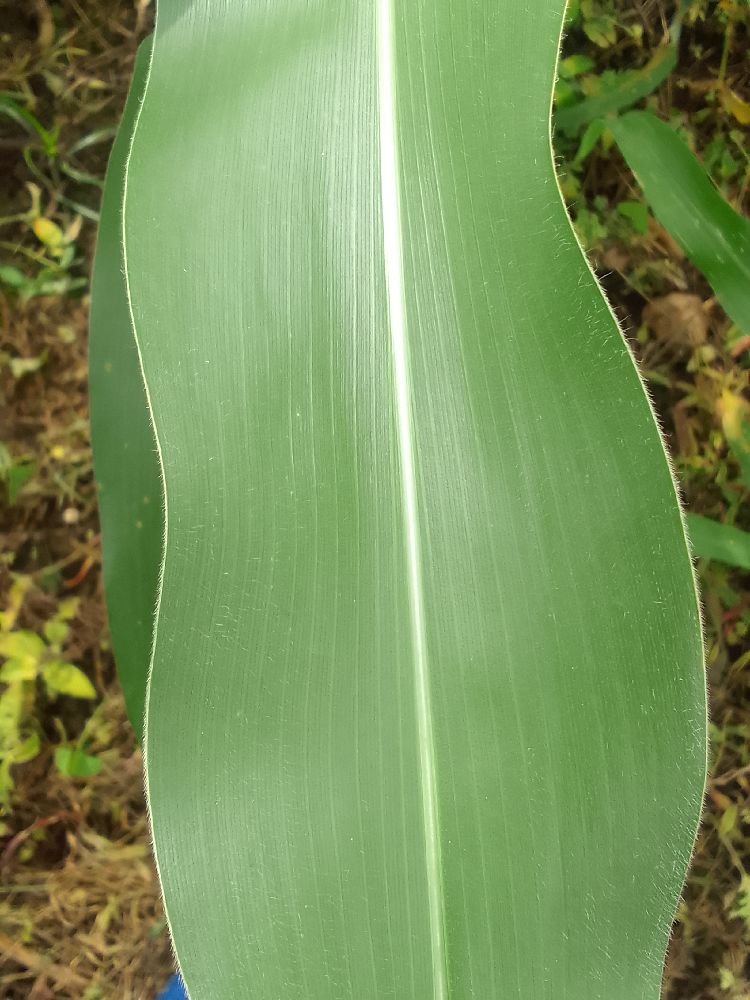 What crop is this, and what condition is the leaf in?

maize, healthy
